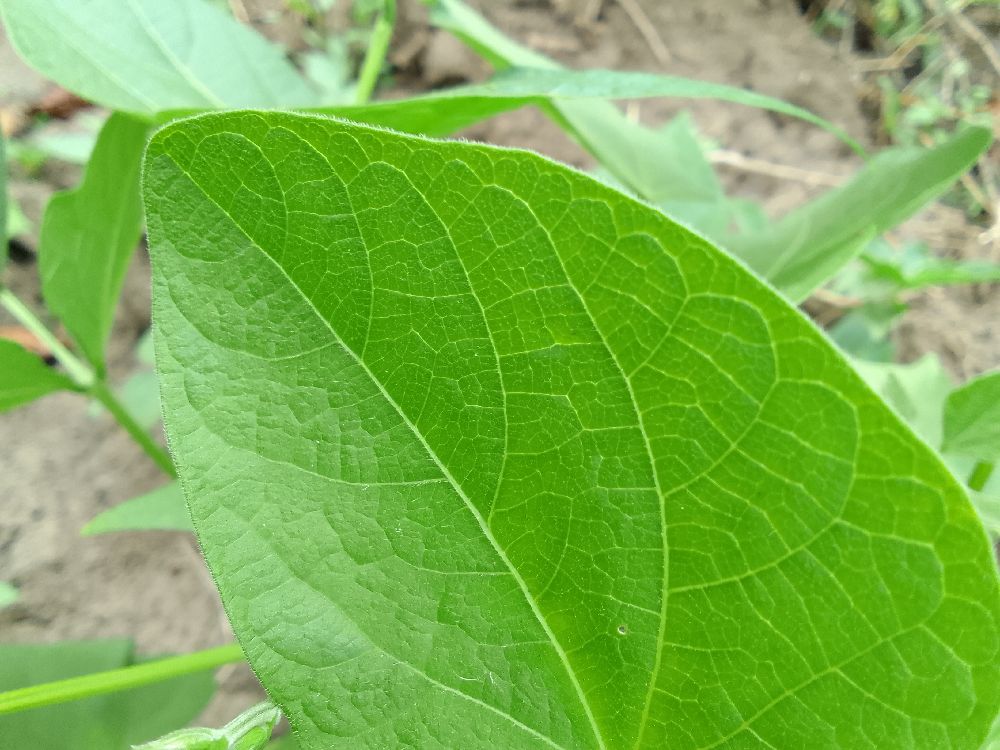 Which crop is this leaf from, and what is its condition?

common bean, healthy
